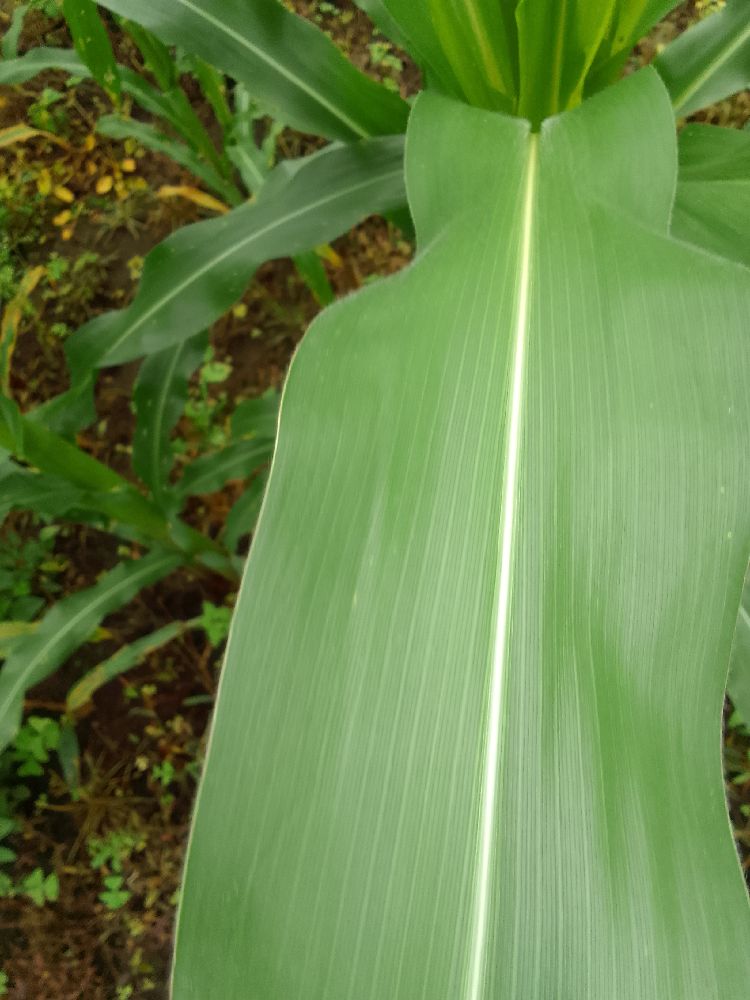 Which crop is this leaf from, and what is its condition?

maize, healthy
